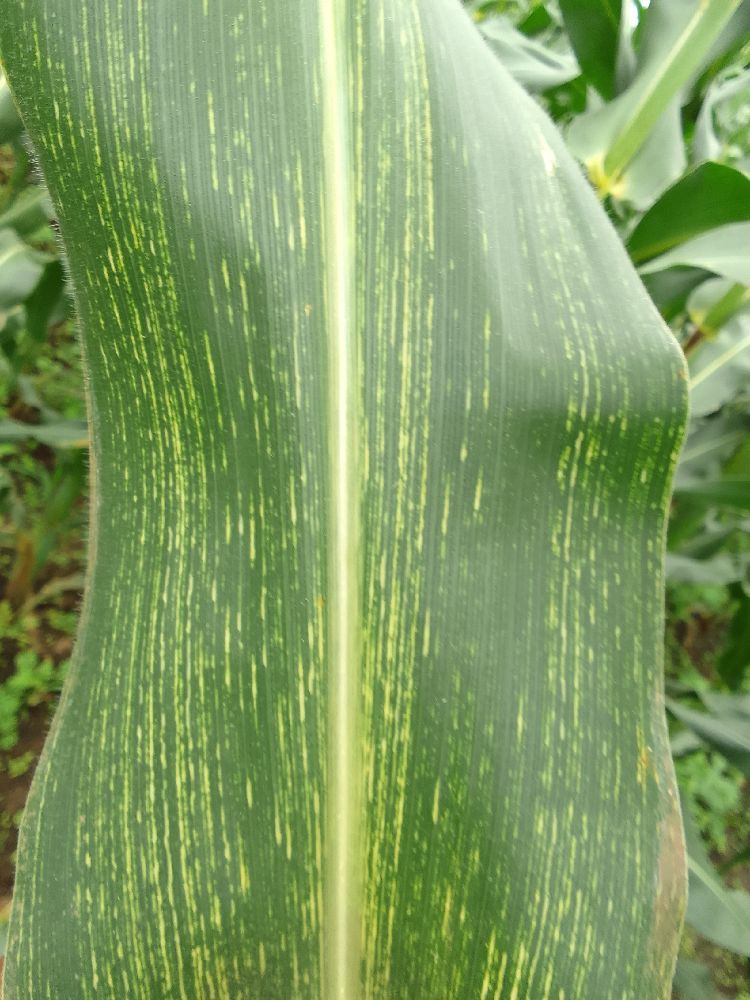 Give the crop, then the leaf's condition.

maize, maize streak virus
